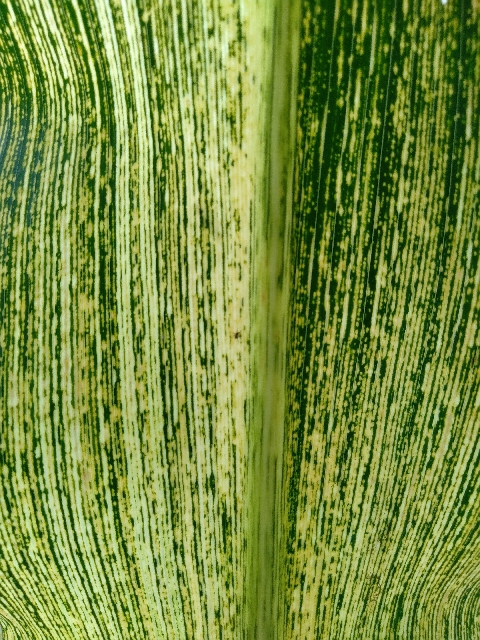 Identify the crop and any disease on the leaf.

maize, maize streak virus
